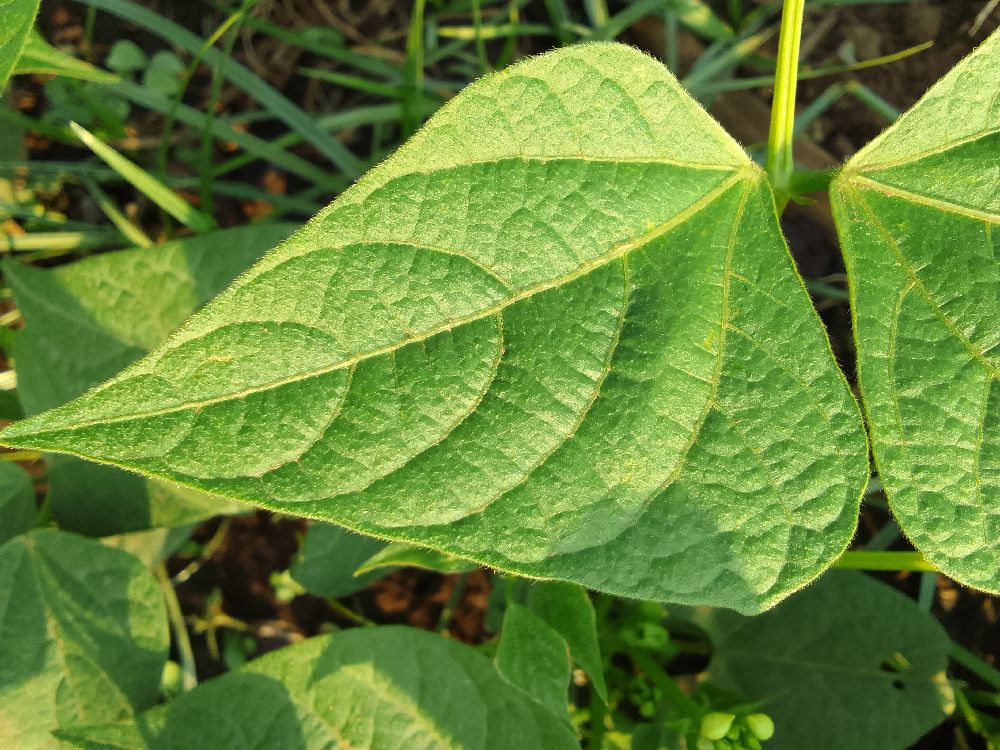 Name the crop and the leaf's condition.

common bean, healthy
